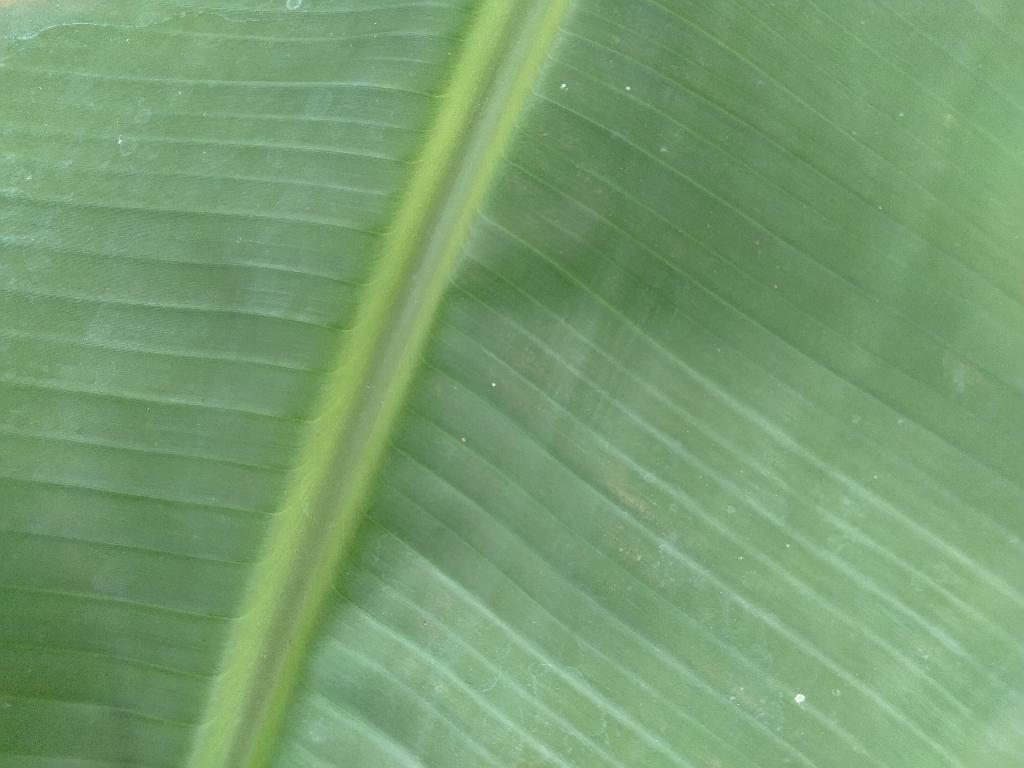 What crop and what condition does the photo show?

banana, healthy
